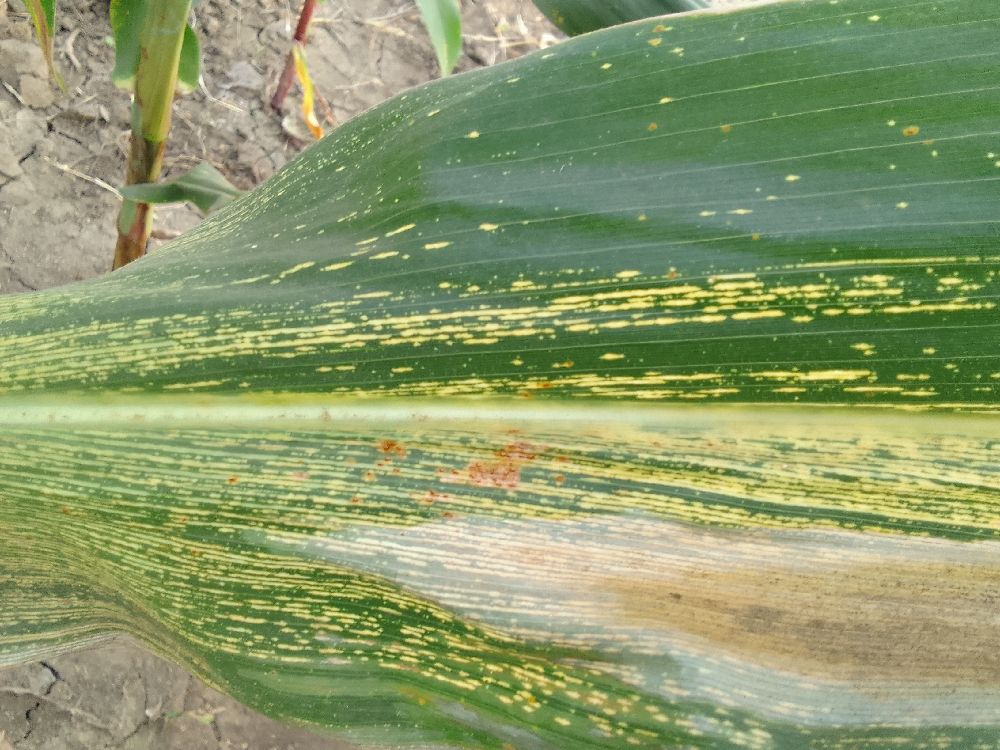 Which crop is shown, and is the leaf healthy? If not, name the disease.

maize, maize streak virus
